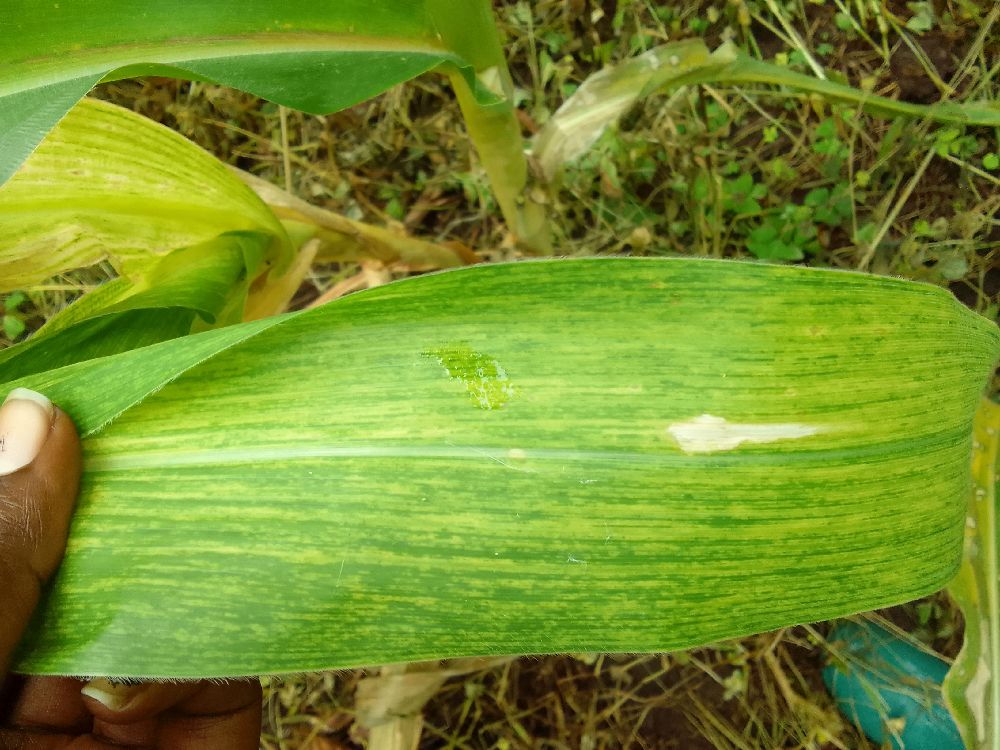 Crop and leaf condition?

maize, maize lethal necrosis
